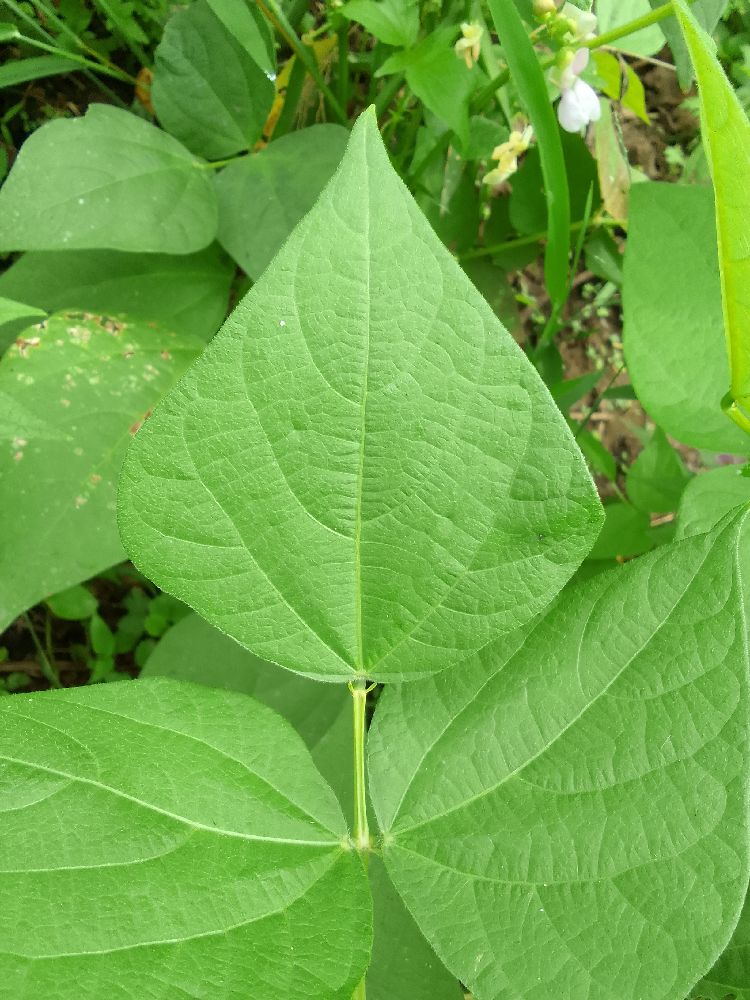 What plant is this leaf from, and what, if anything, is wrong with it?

common bean, healthy
